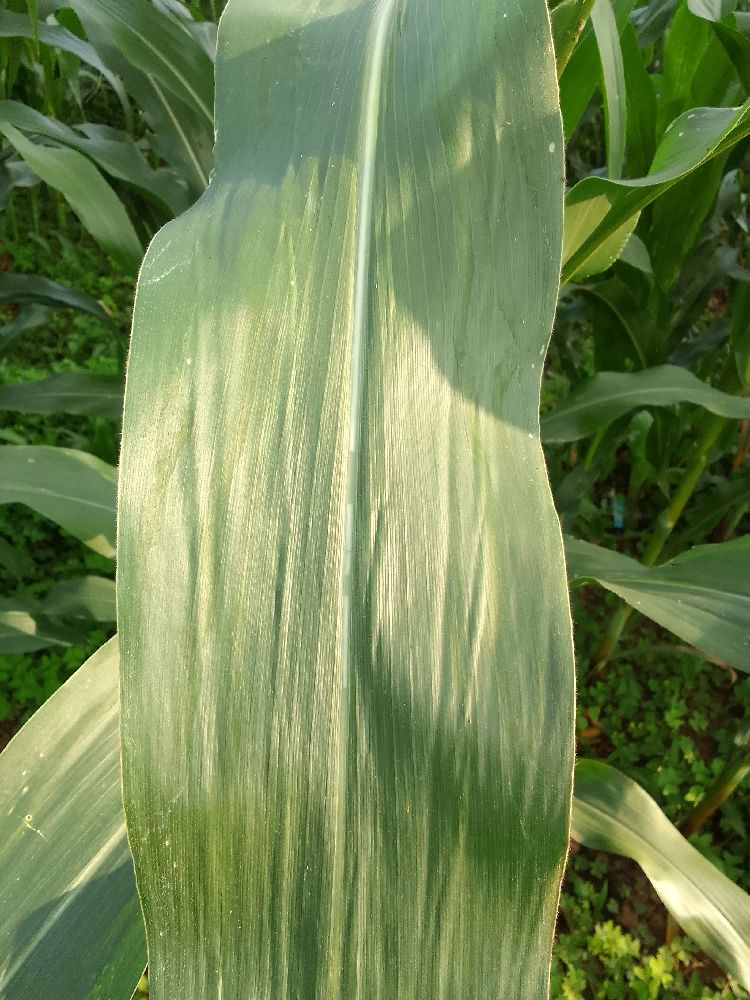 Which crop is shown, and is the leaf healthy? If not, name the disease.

maize, healthy
